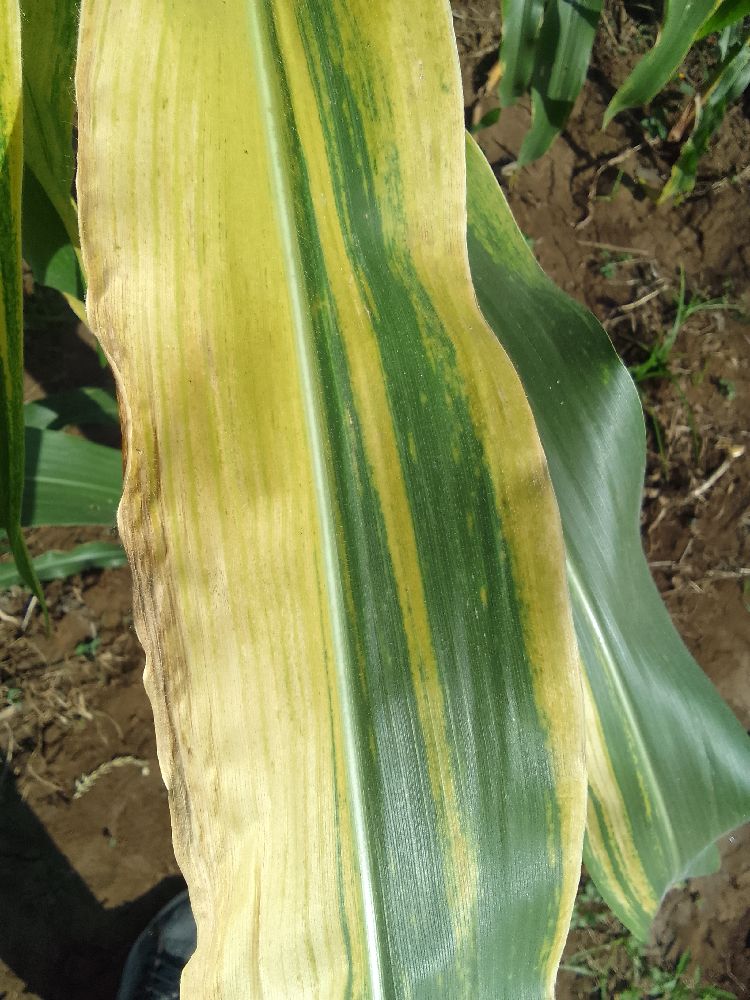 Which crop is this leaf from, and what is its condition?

maize, maize lethal necrosis
